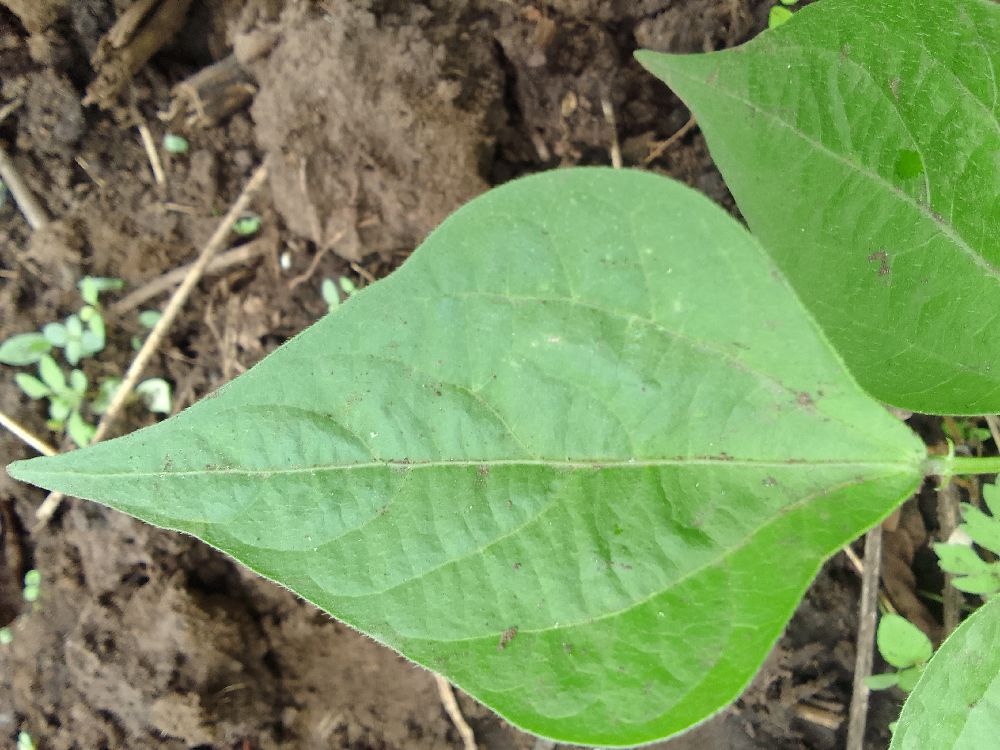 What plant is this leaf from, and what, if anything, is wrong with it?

common bean, healthy
